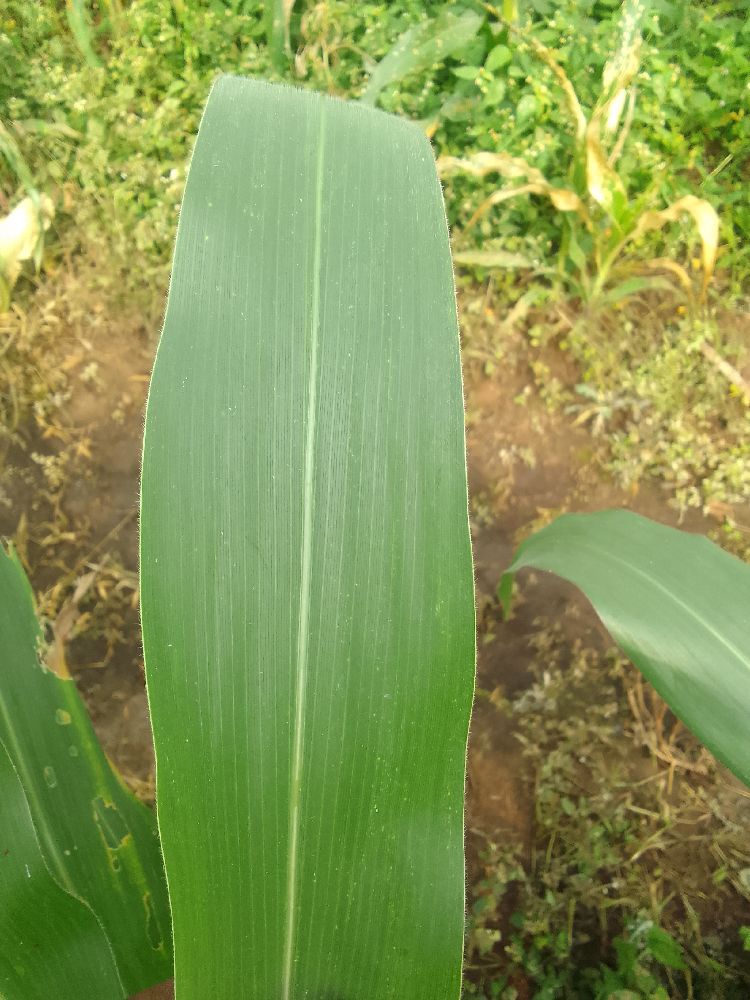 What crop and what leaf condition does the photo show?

maize, healthy
